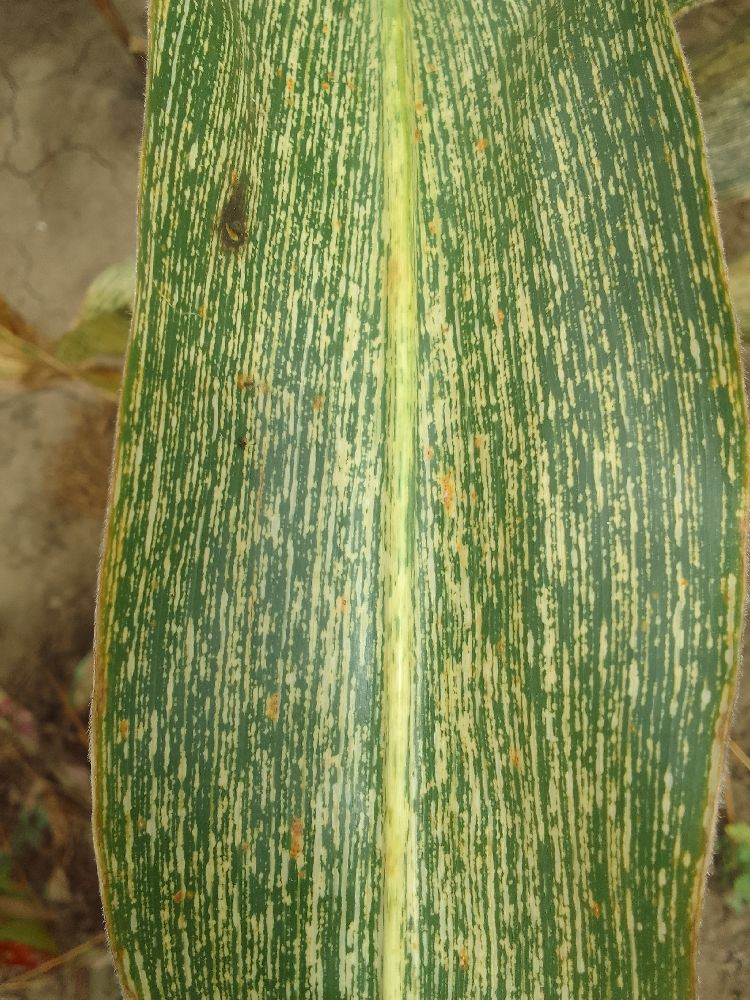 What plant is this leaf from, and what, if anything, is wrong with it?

maize, maize streak virus
